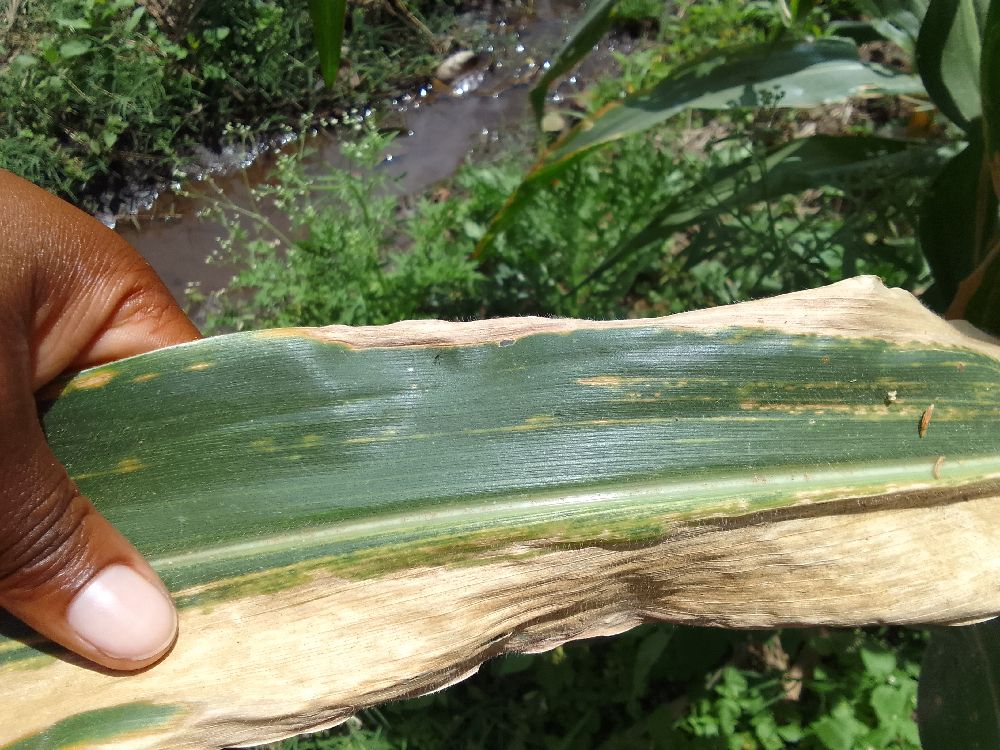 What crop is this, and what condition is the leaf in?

maize, maize lethal necrosis
